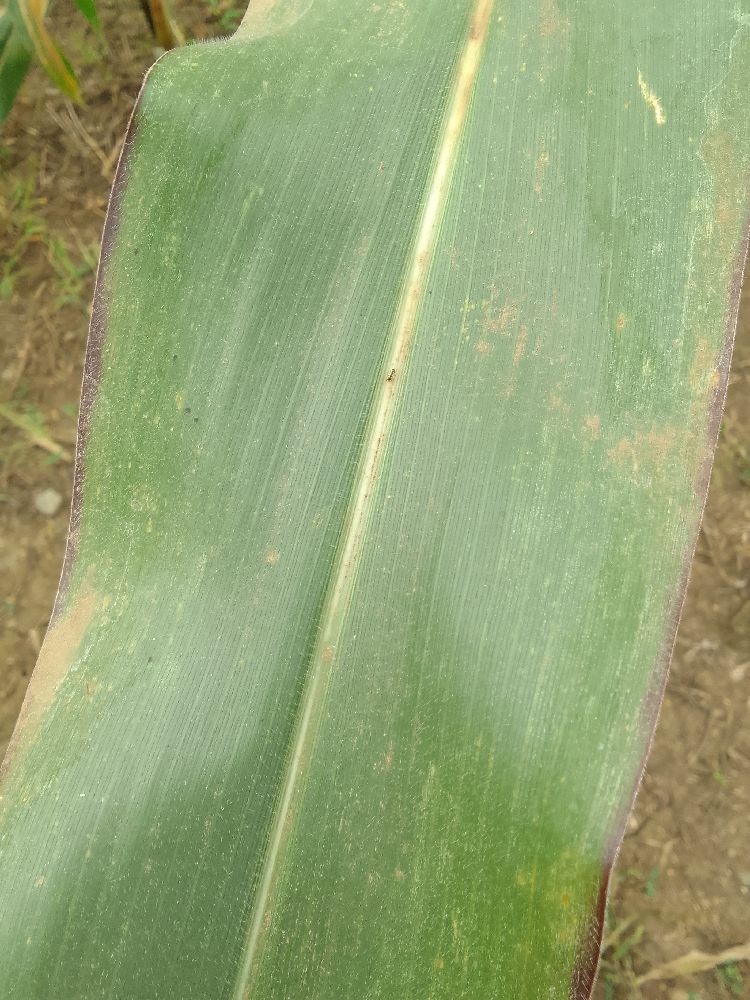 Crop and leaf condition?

maize, healthy
